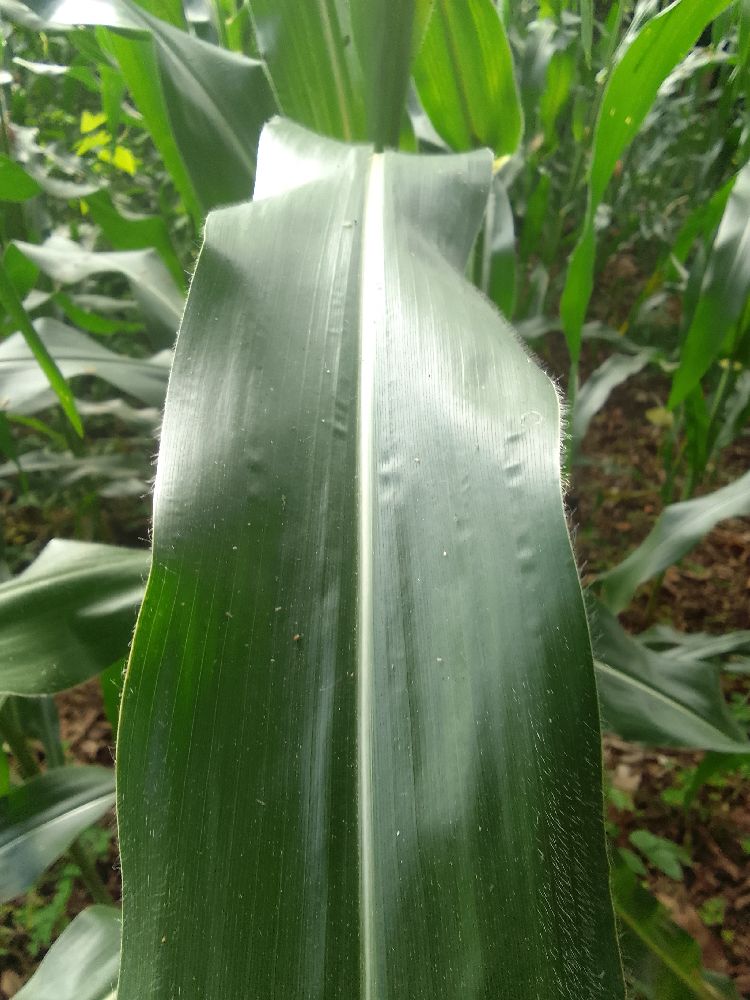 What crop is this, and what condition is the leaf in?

maize, healthy
